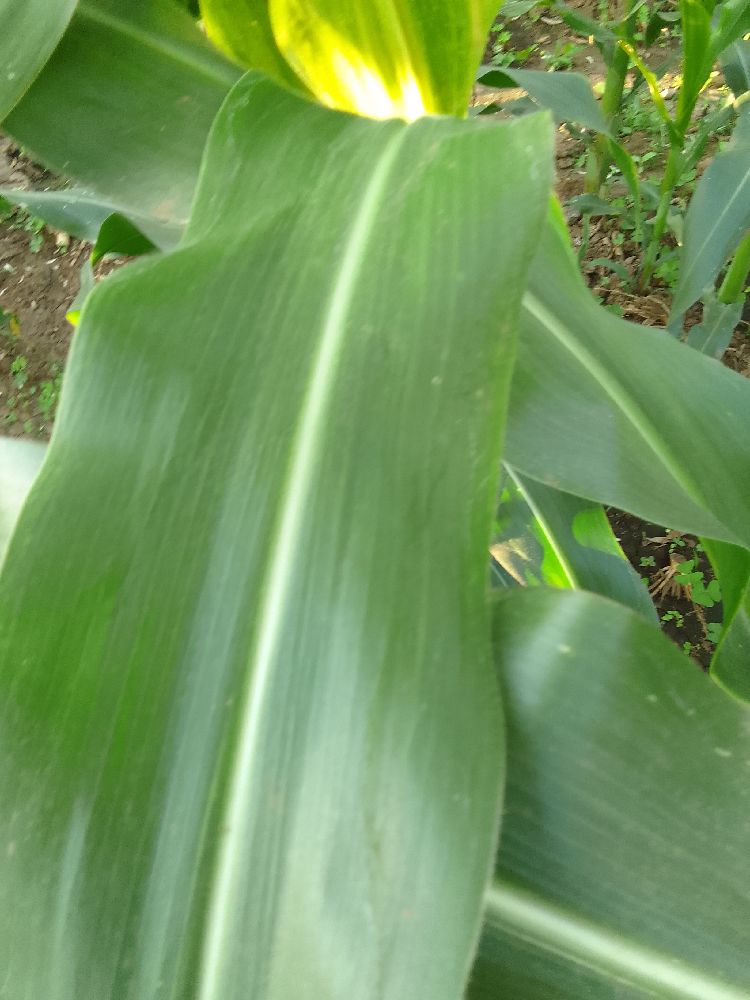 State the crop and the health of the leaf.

maize, healthy
